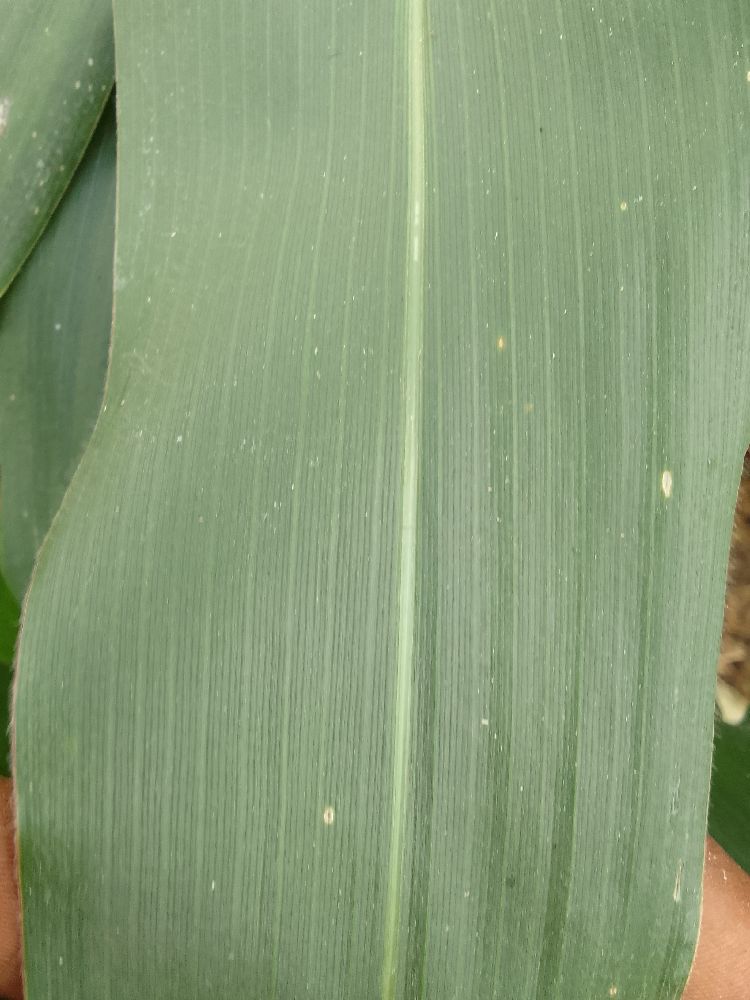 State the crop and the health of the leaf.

maize, healthy
